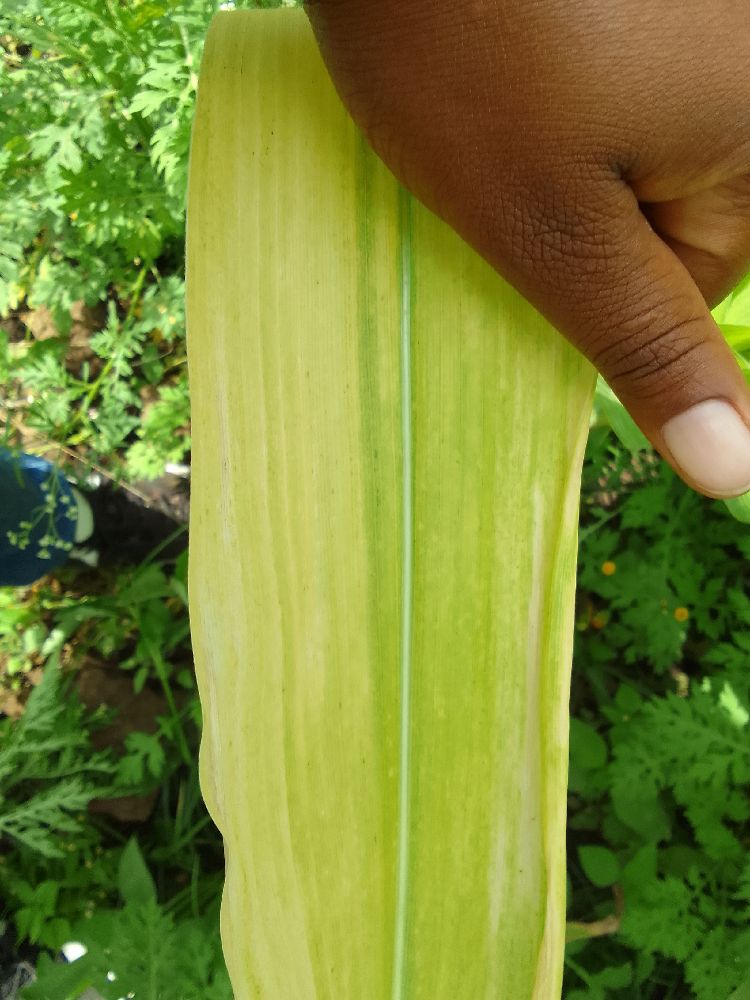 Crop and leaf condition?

maize, maize lethal necrosis
